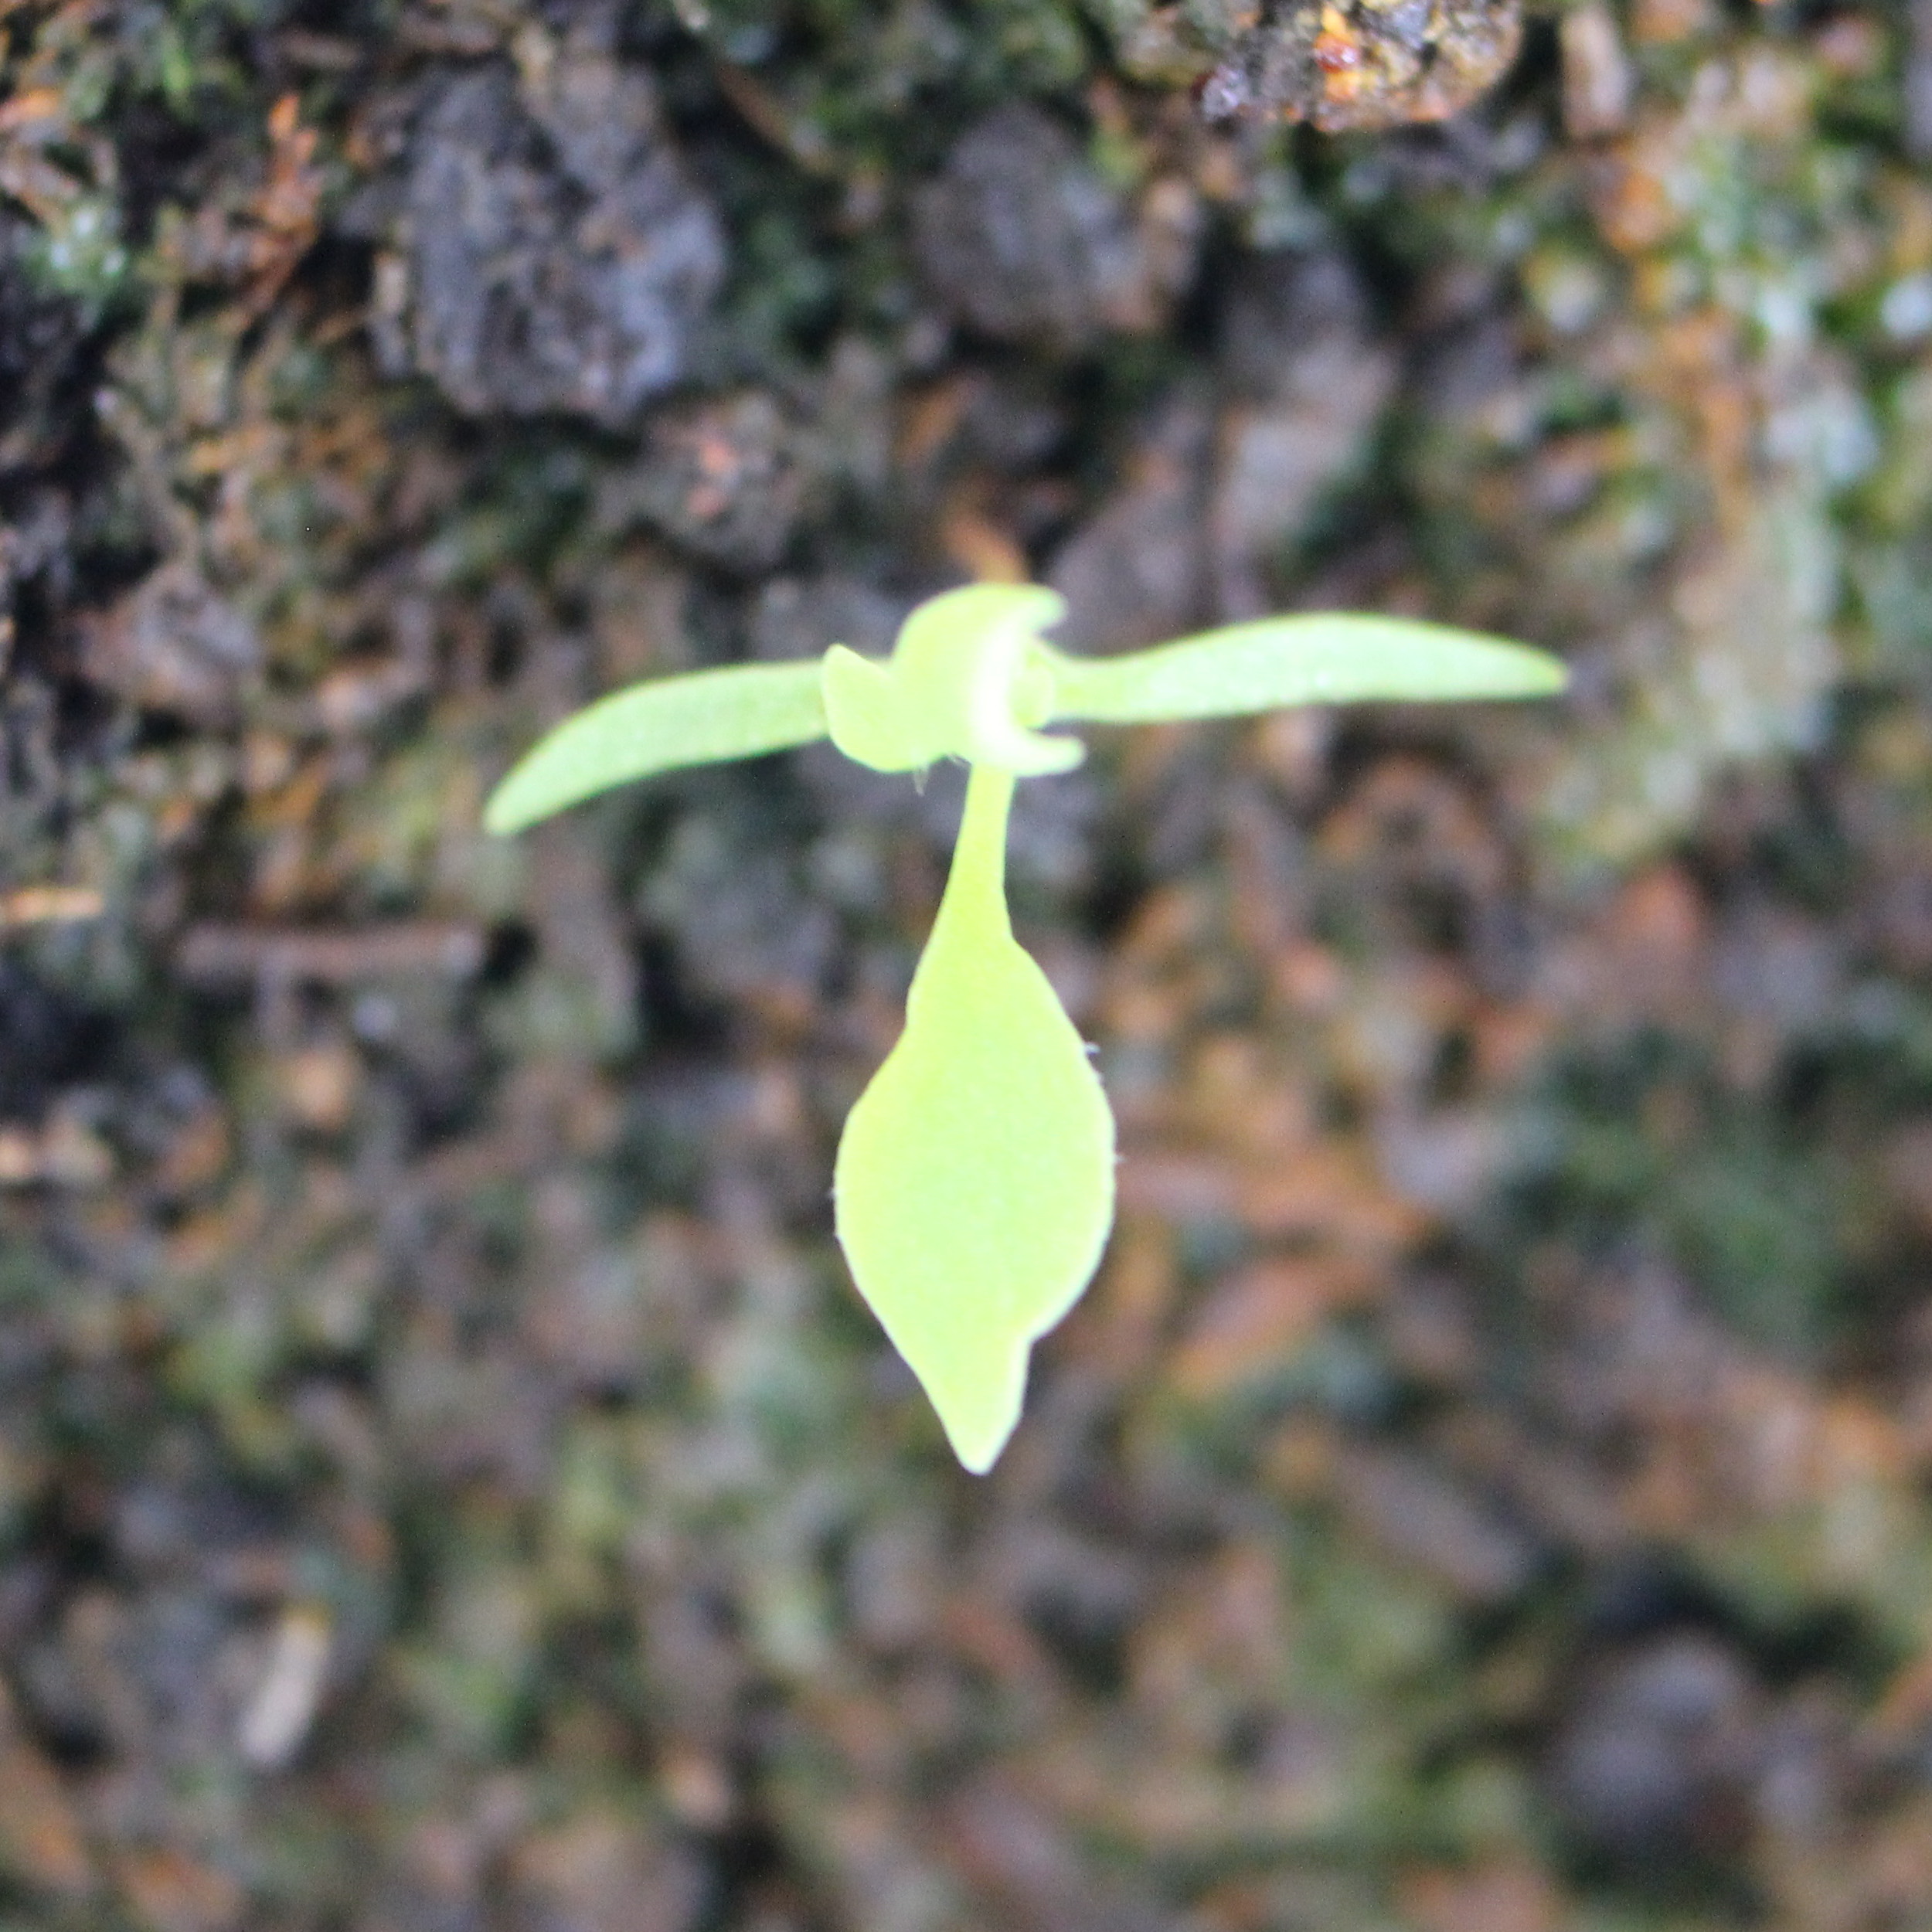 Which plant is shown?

Papaver rhoeas
